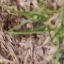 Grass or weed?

grass
